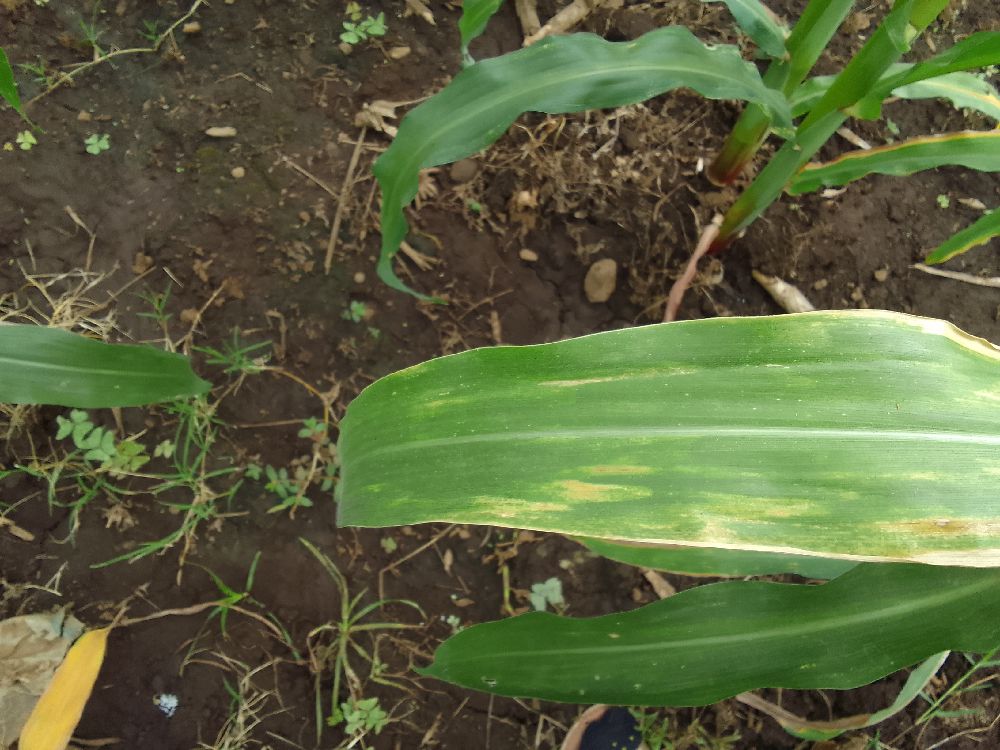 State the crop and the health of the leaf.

maize, maize lethal necrosis
